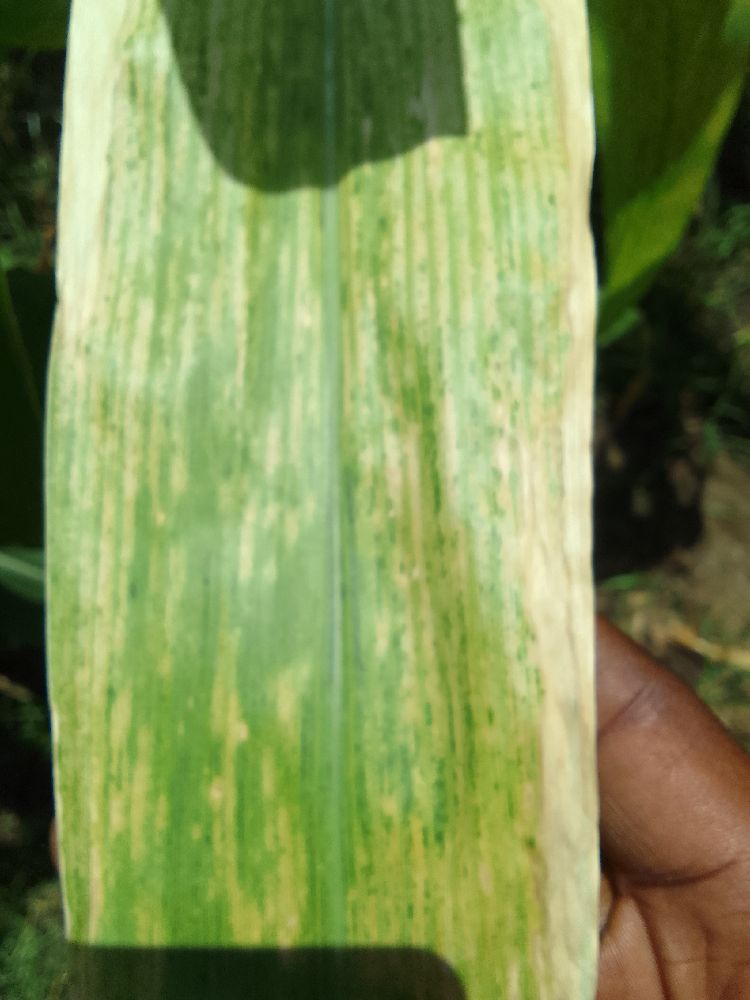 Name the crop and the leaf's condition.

maize, maize lethal necrosis
